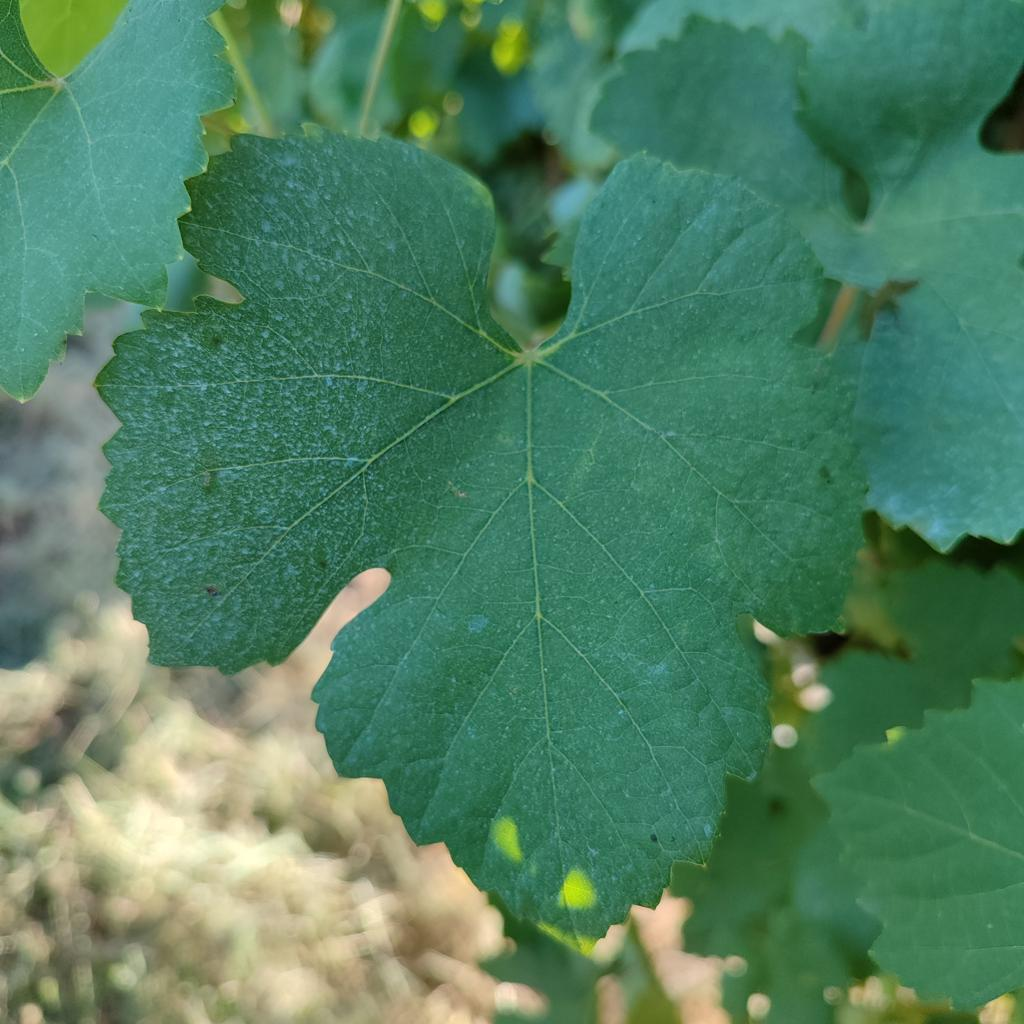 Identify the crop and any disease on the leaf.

grapevine, healthy
